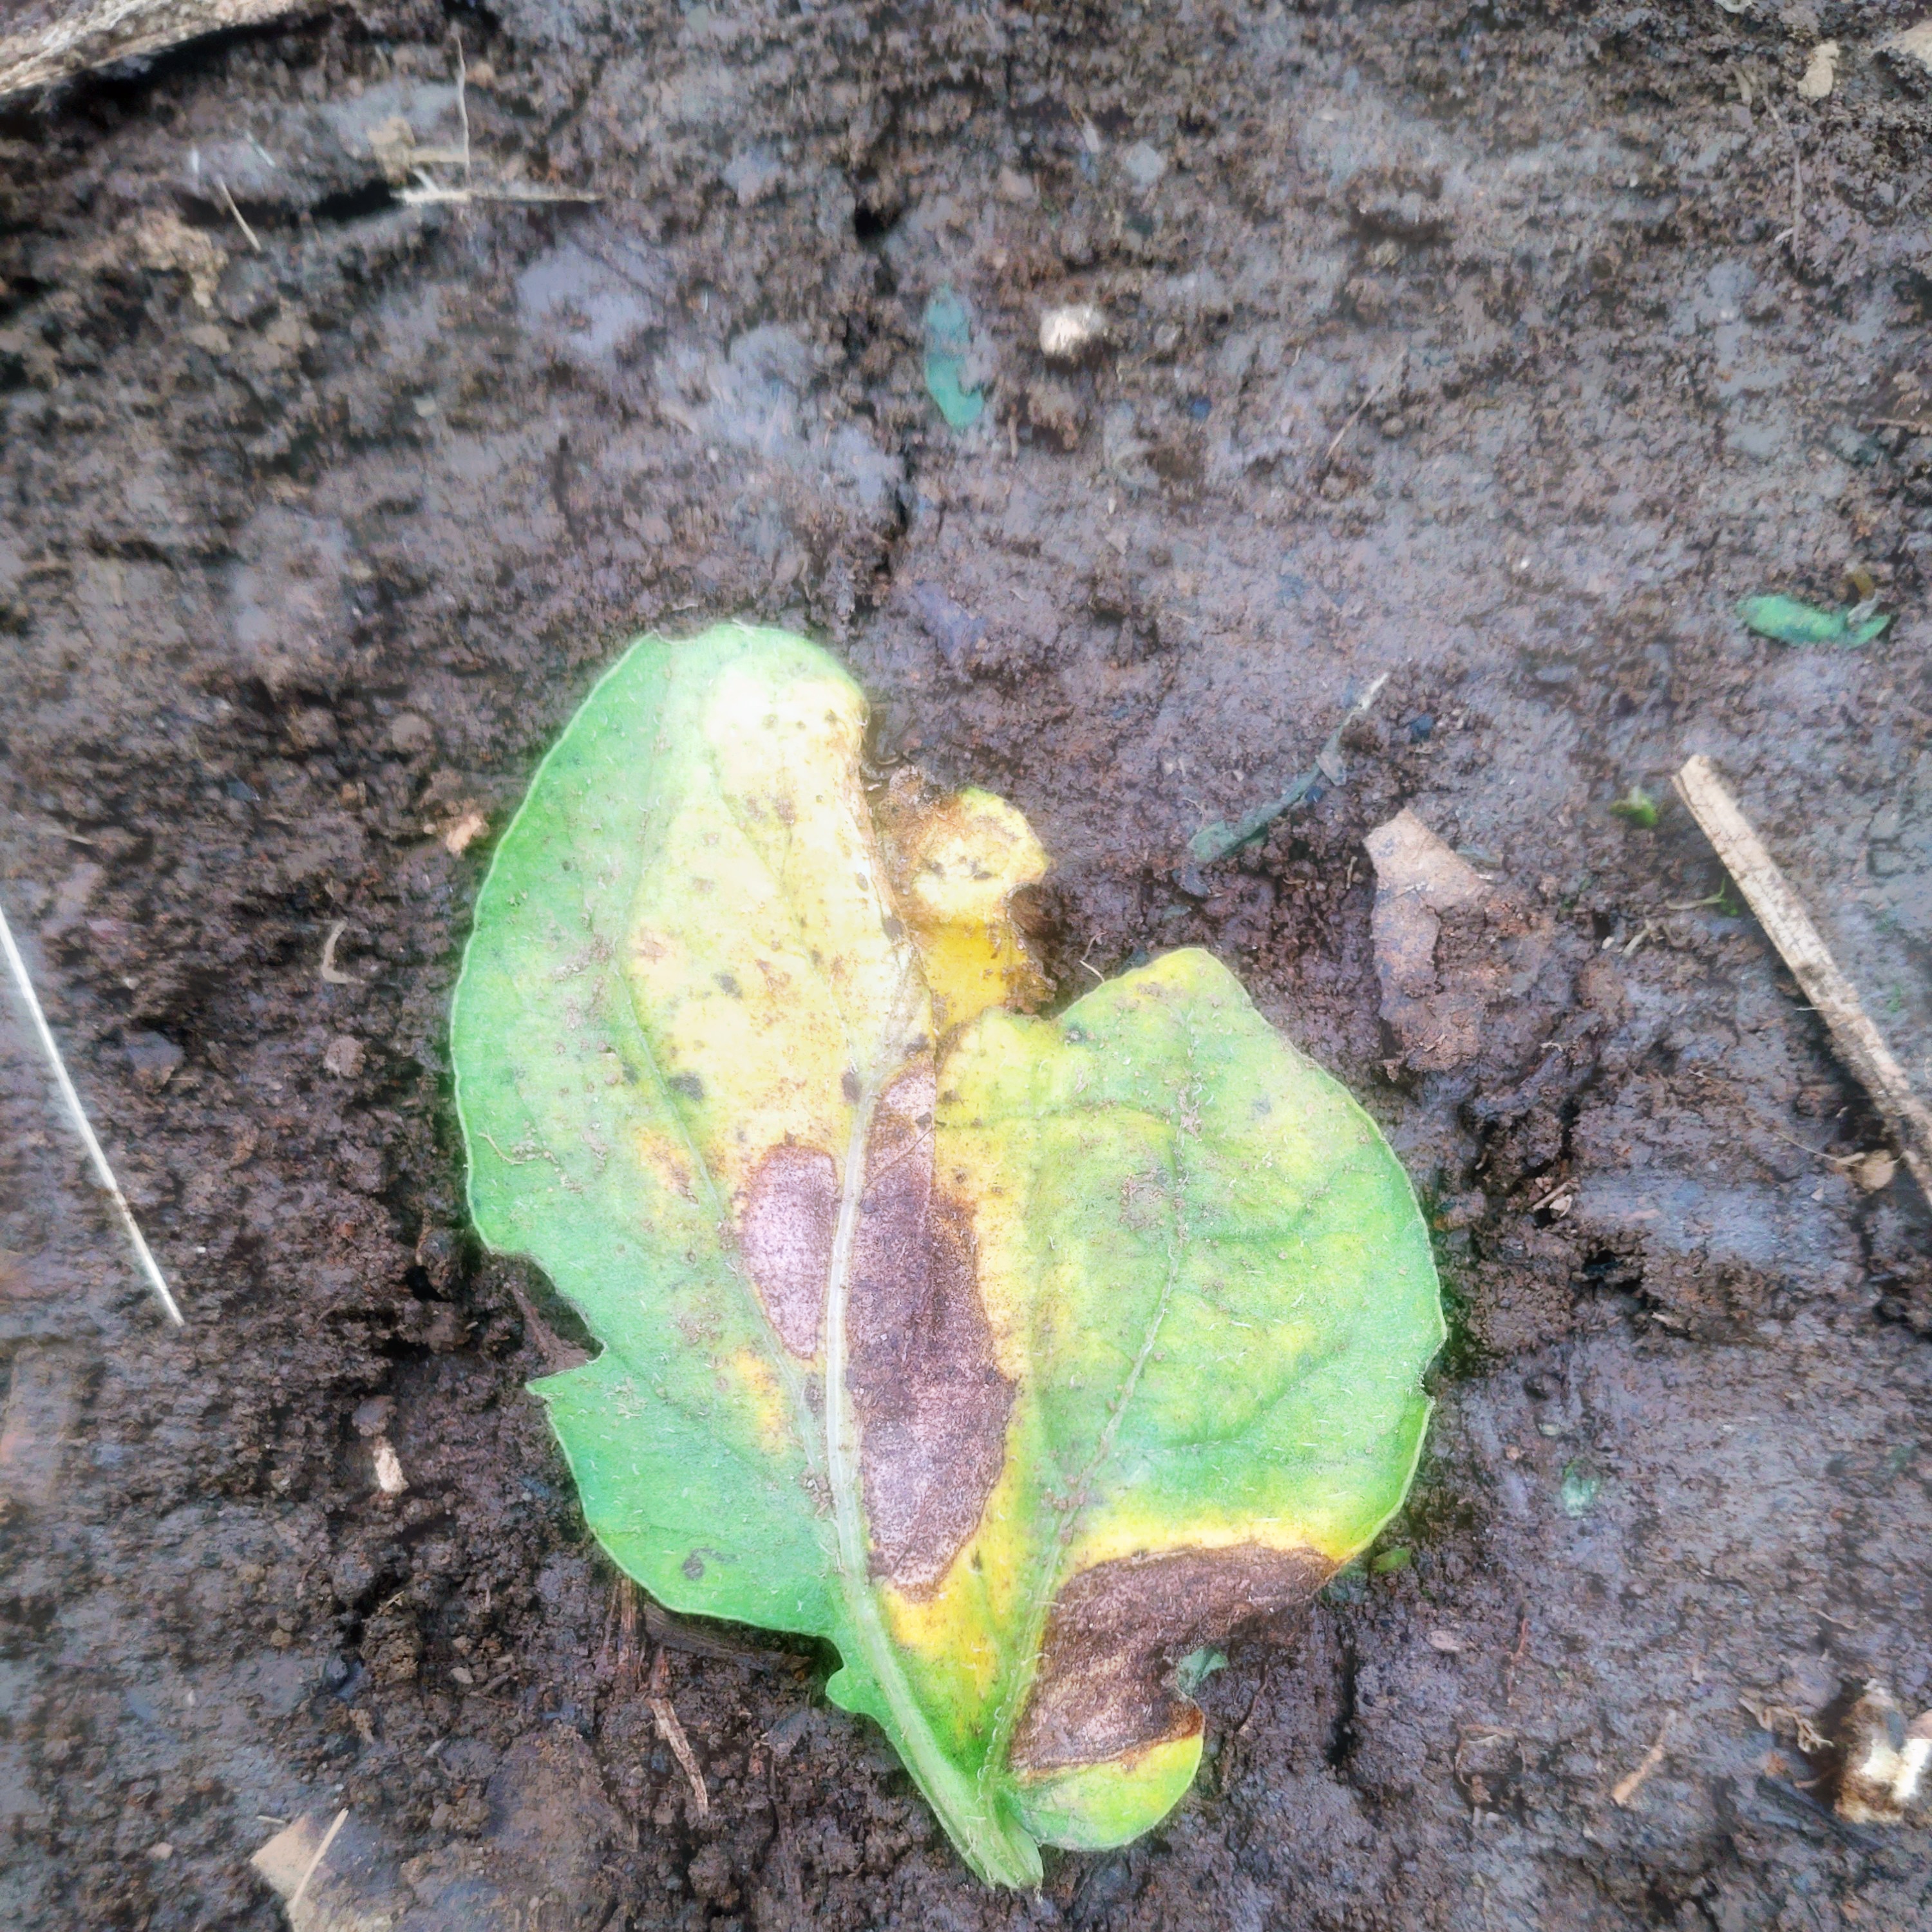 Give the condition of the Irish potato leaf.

late blight
